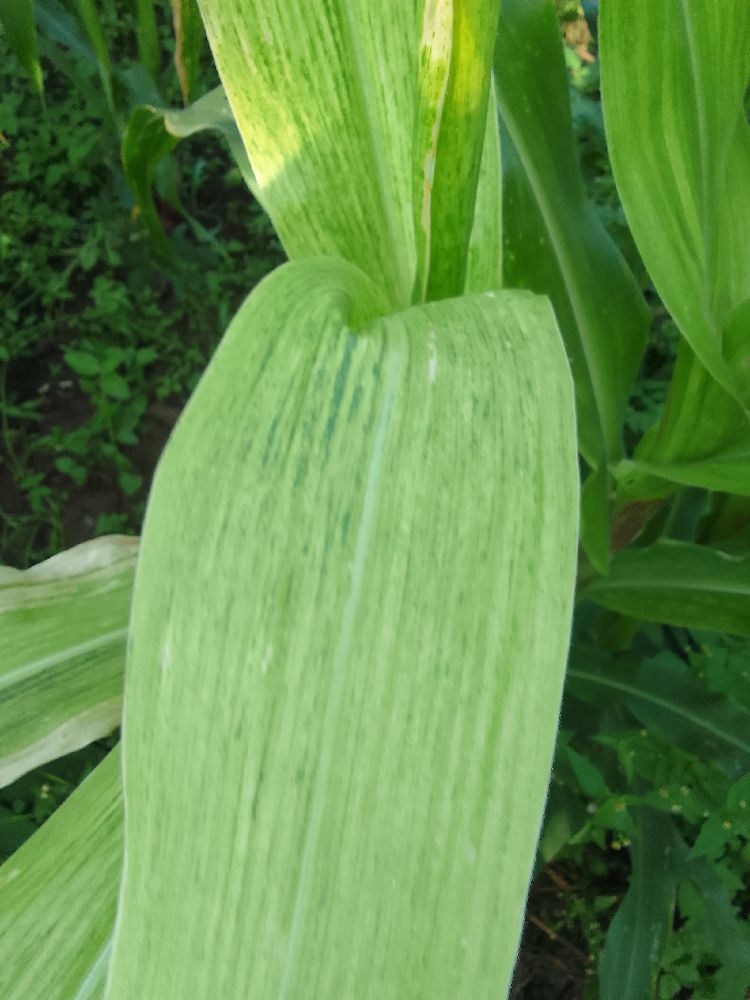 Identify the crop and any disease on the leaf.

maize, maize lethal necrosis
